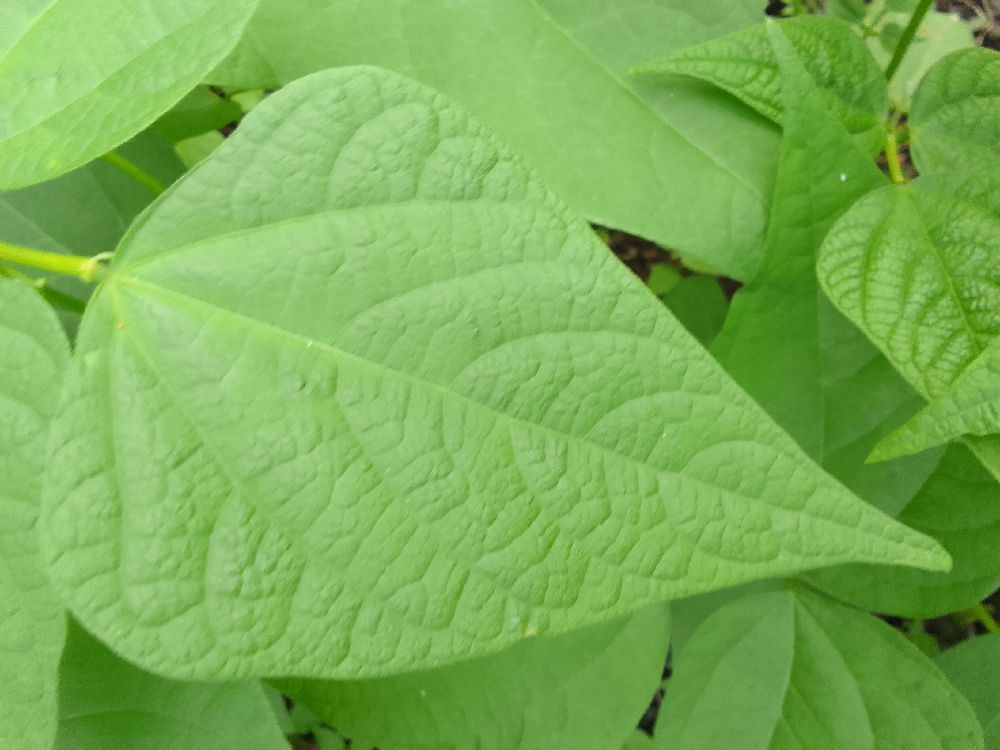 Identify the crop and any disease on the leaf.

common bean, healthy
